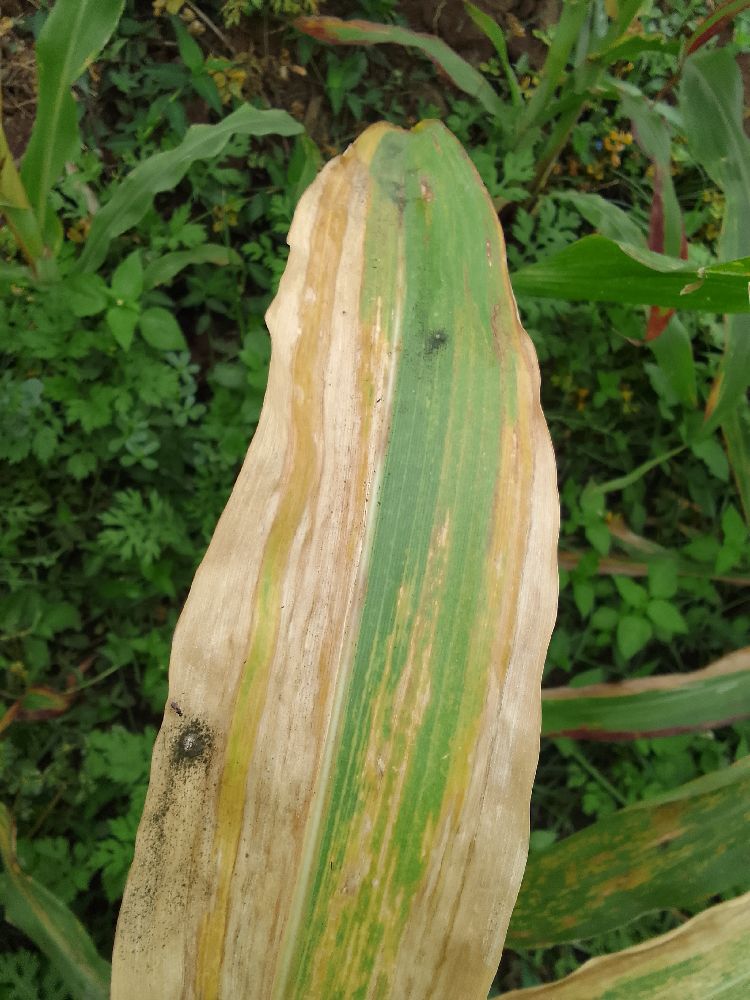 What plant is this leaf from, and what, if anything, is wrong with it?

maize, maize lethal necrosis
